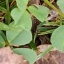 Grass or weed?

unstructured weed
